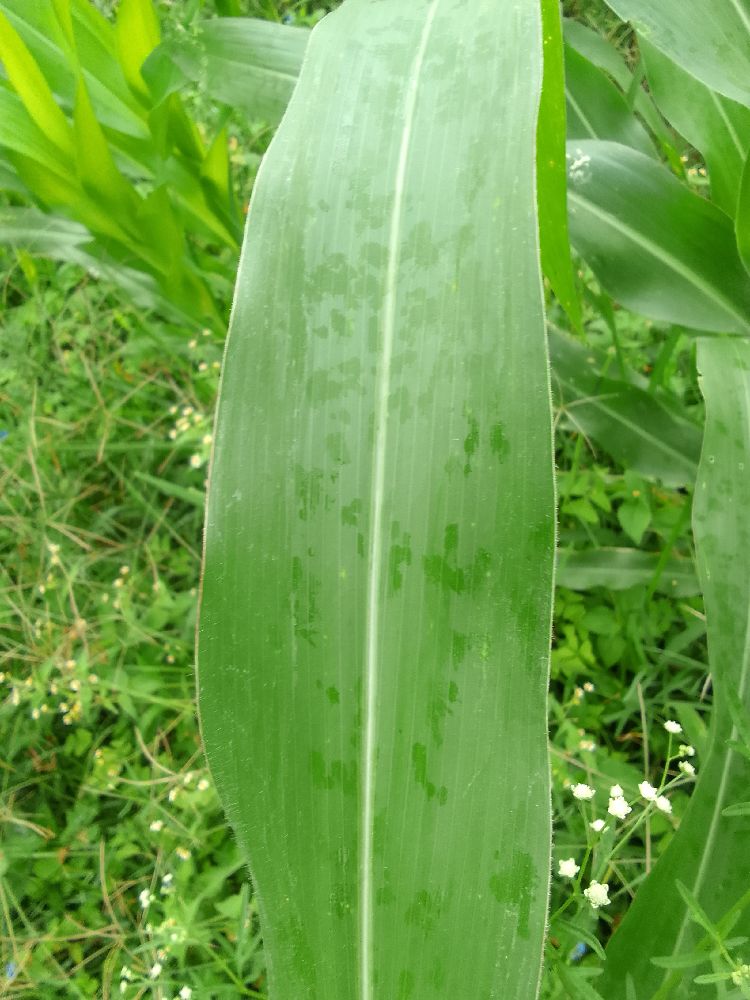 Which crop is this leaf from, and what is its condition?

maize, healthy
